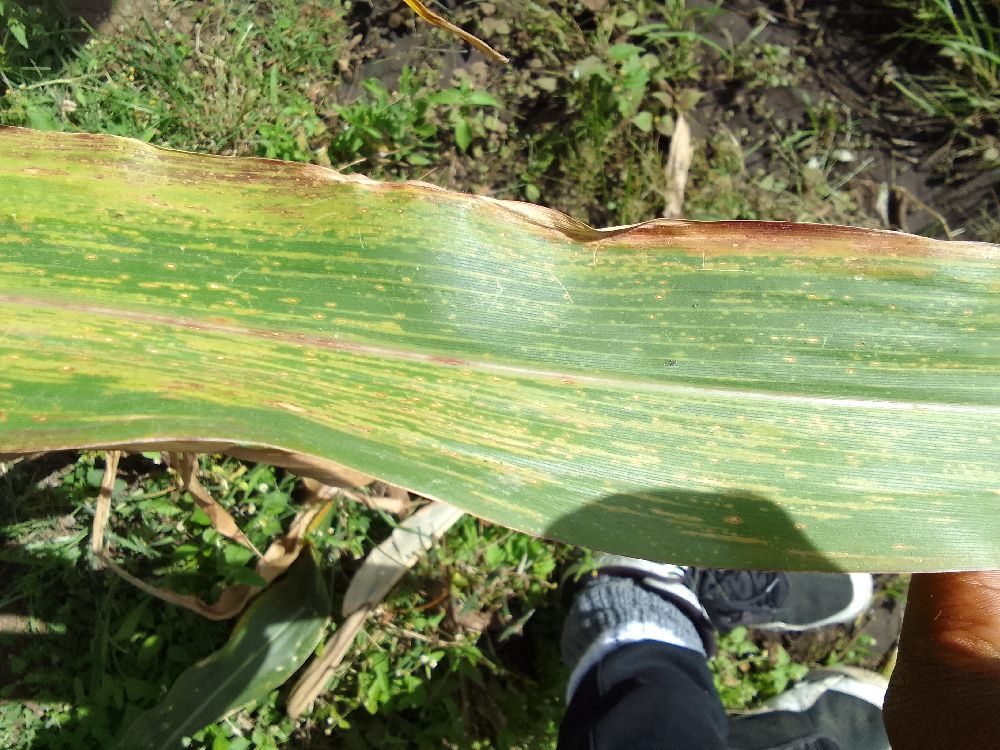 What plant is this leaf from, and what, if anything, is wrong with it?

maize, maize lethal necrosis
